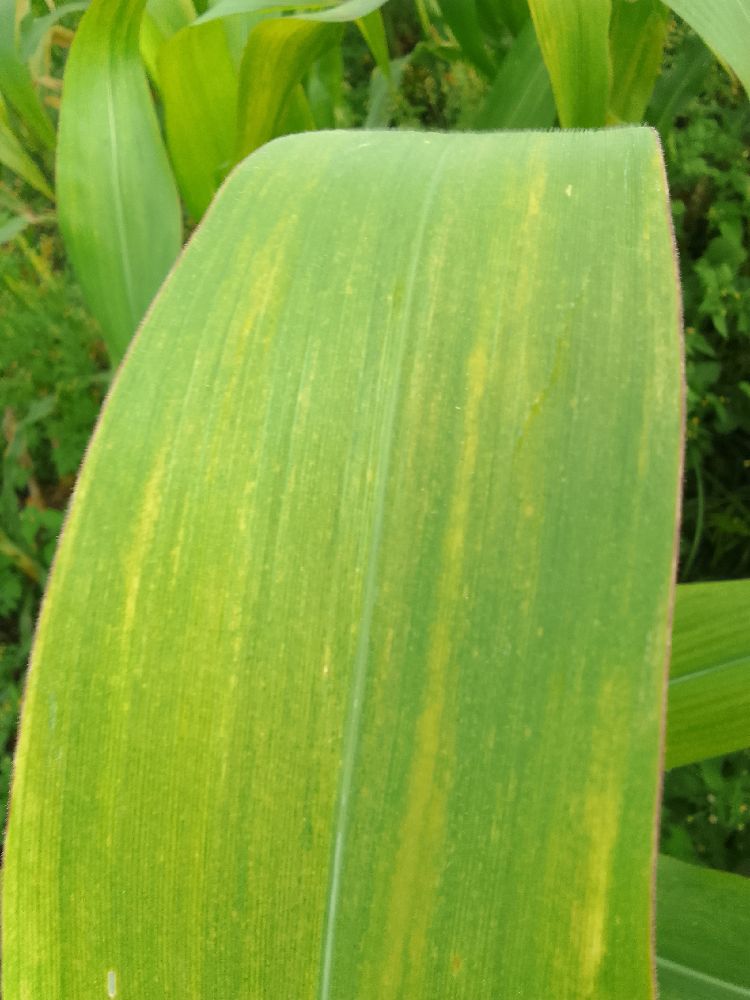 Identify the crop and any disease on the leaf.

maize, maize lethal necrosis
